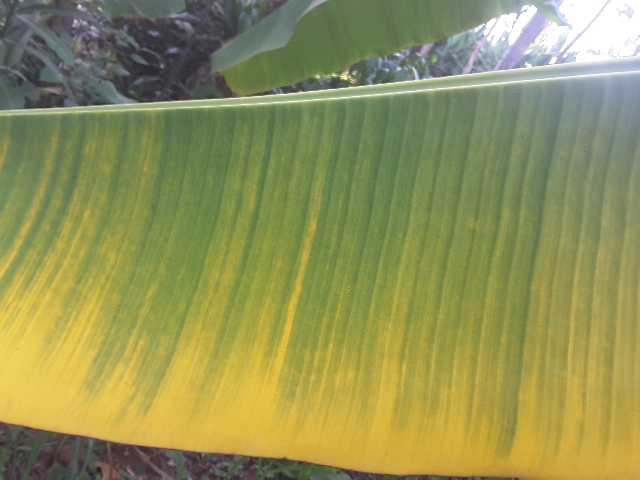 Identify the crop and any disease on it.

banana, fusarium wilt race 1
